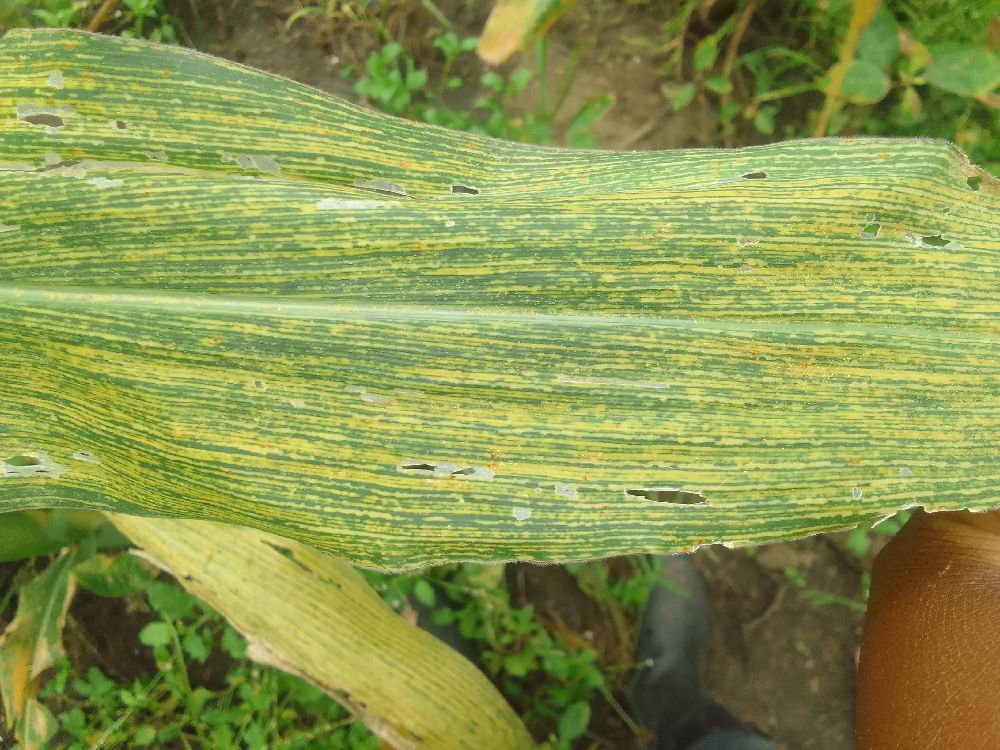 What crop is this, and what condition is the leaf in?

maize, maize streak virus
